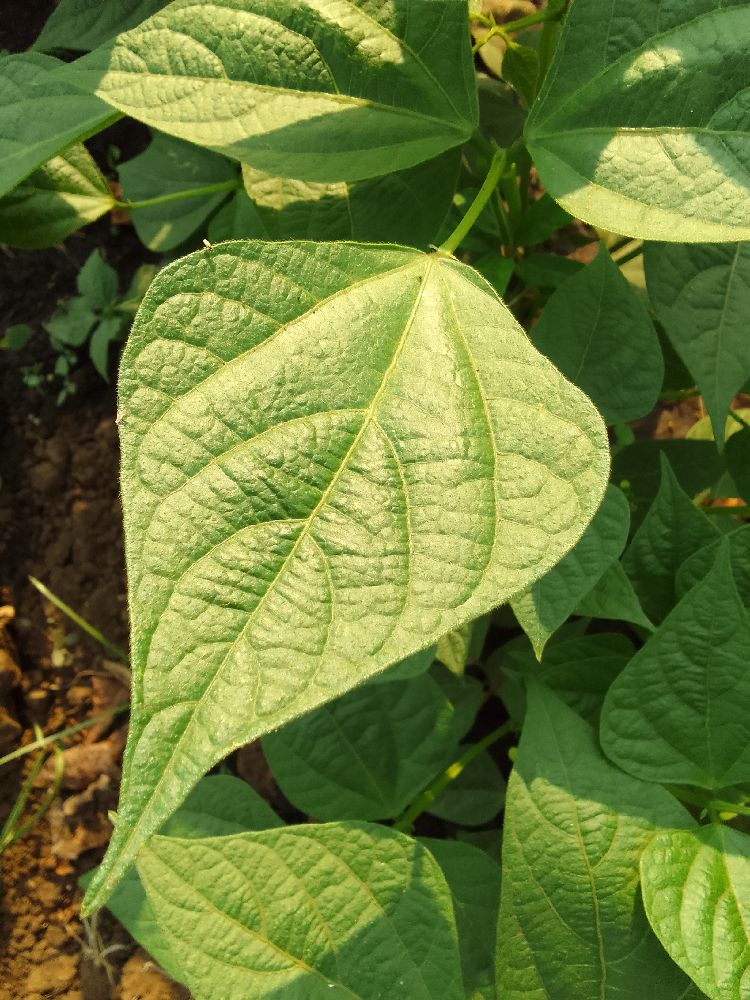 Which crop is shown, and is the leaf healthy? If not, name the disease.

common bean, healthy
